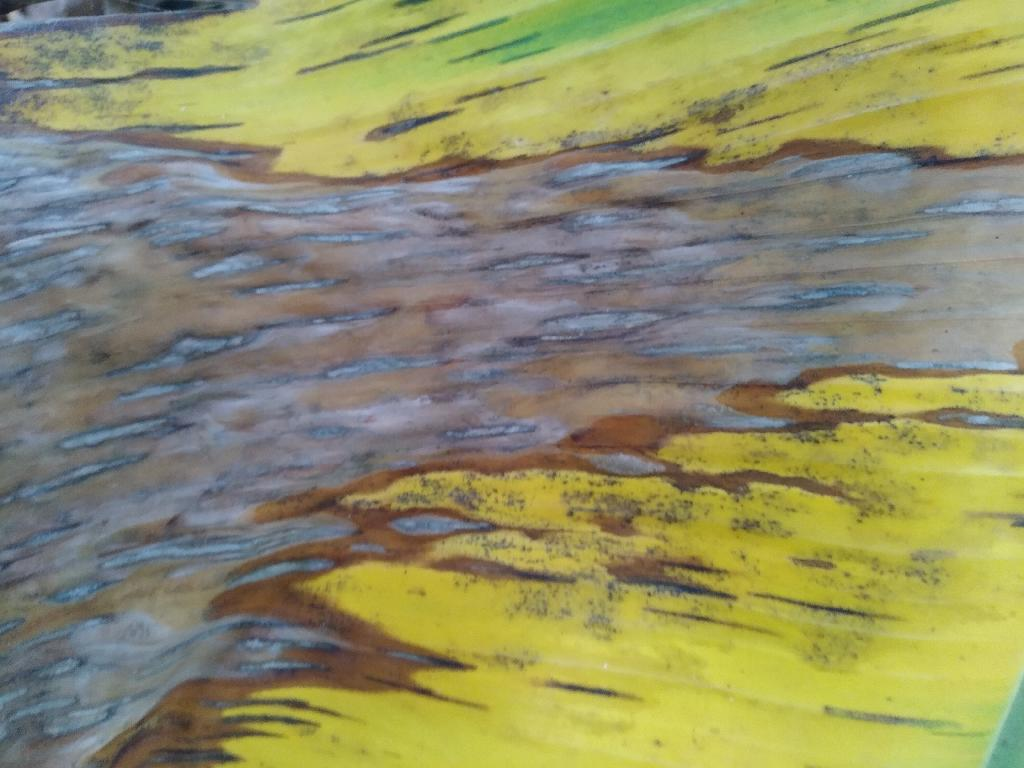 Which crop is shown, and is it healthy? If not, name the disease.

banana, black sigatoka
